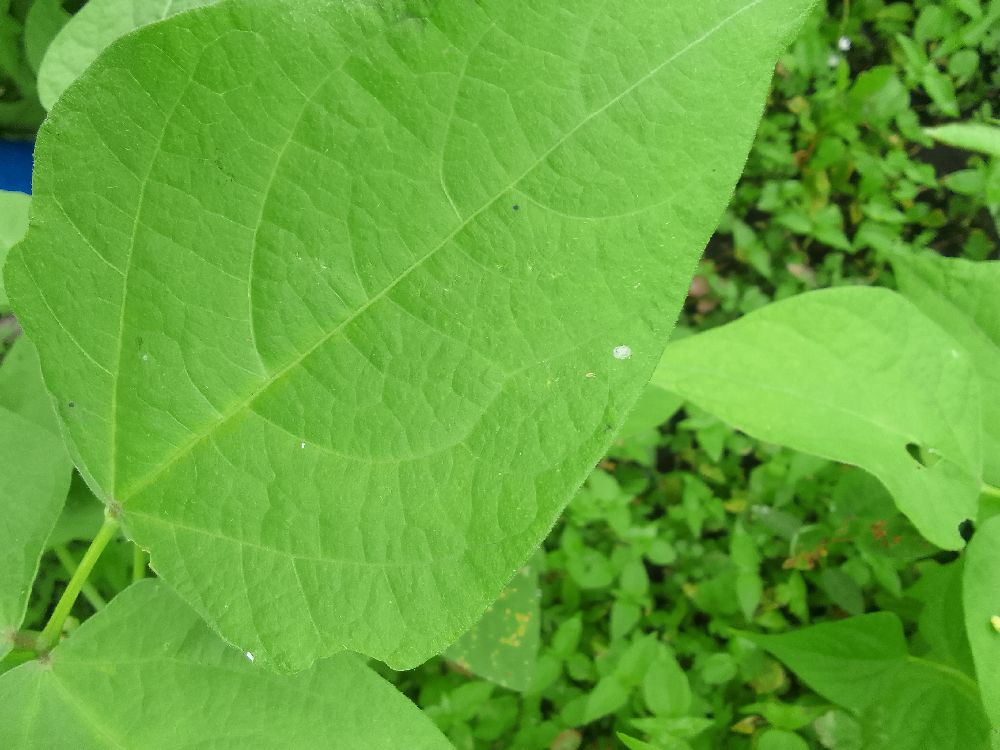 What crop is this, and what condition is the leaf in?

common bean, healthy
